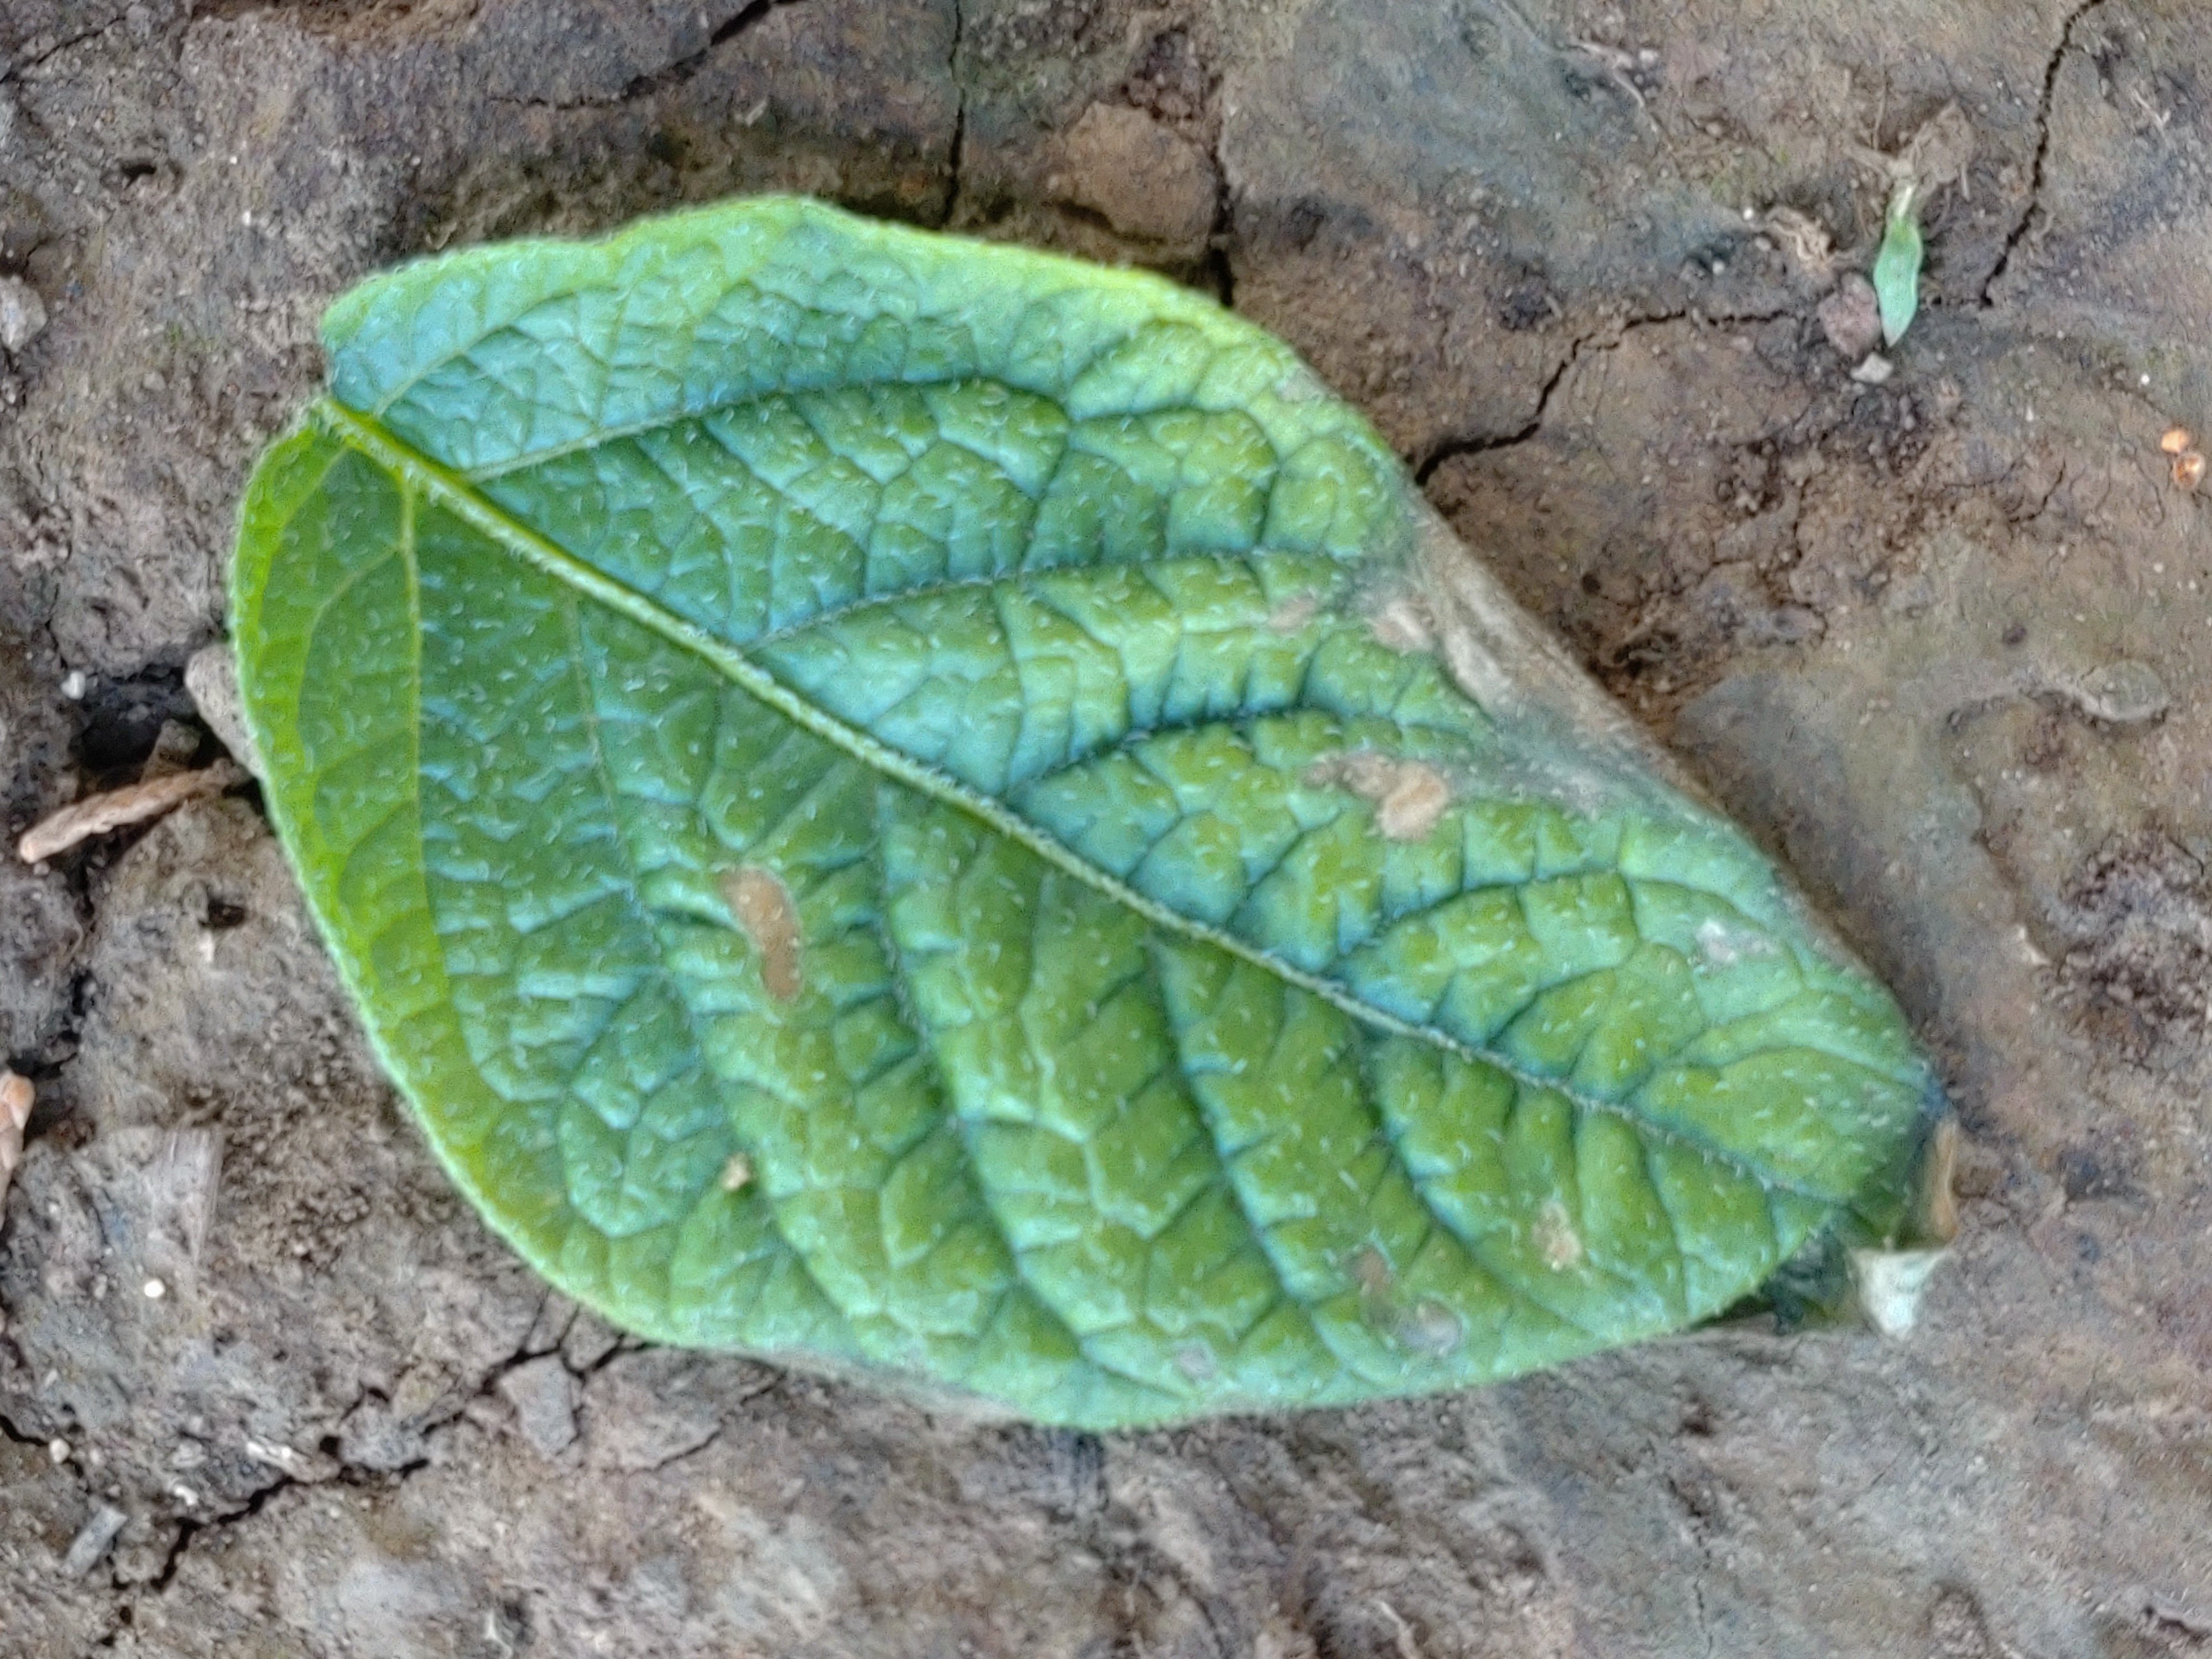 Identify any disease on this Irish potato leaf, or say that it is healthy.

early blight
